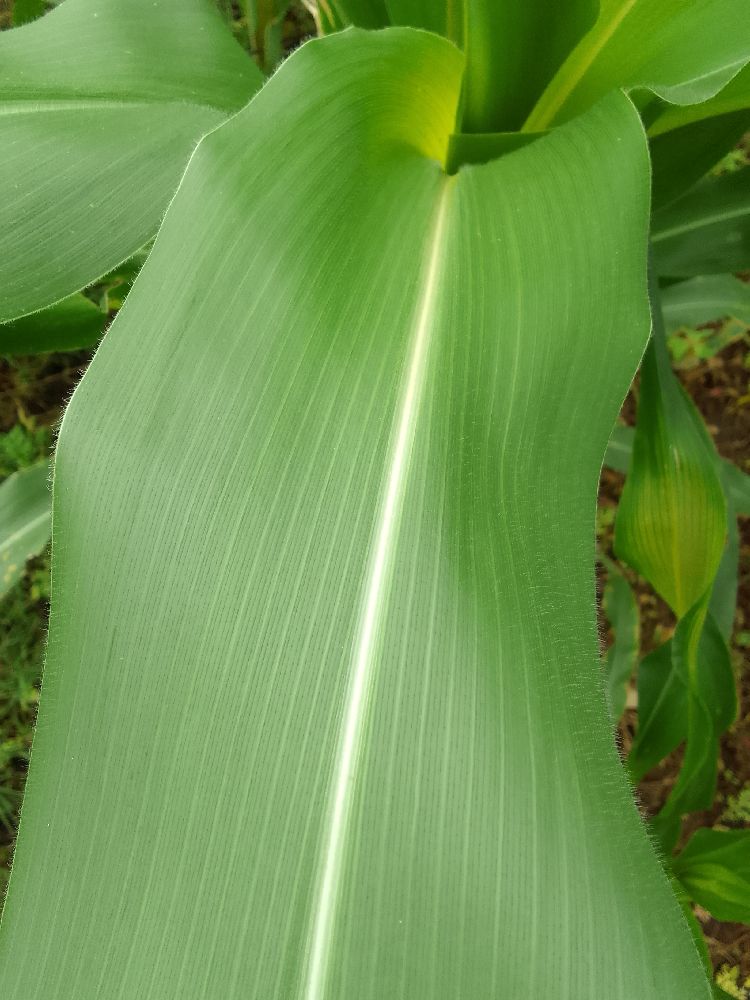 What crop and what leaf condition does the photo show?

maize, healthy
